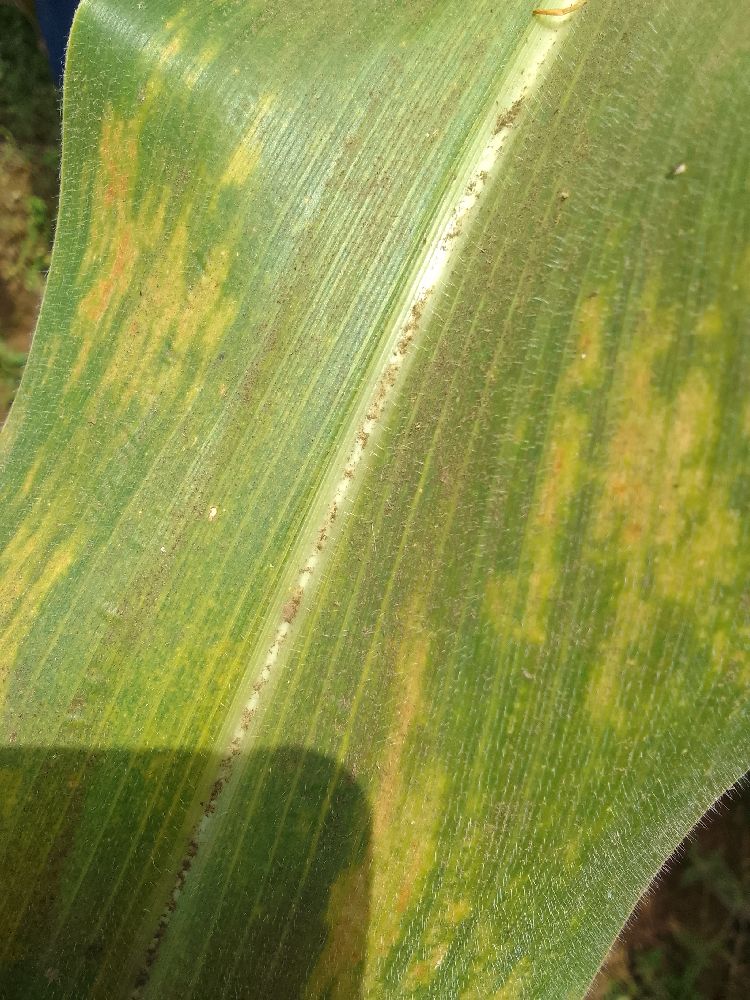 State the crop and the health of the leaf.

maize, maize lethal necrosis
